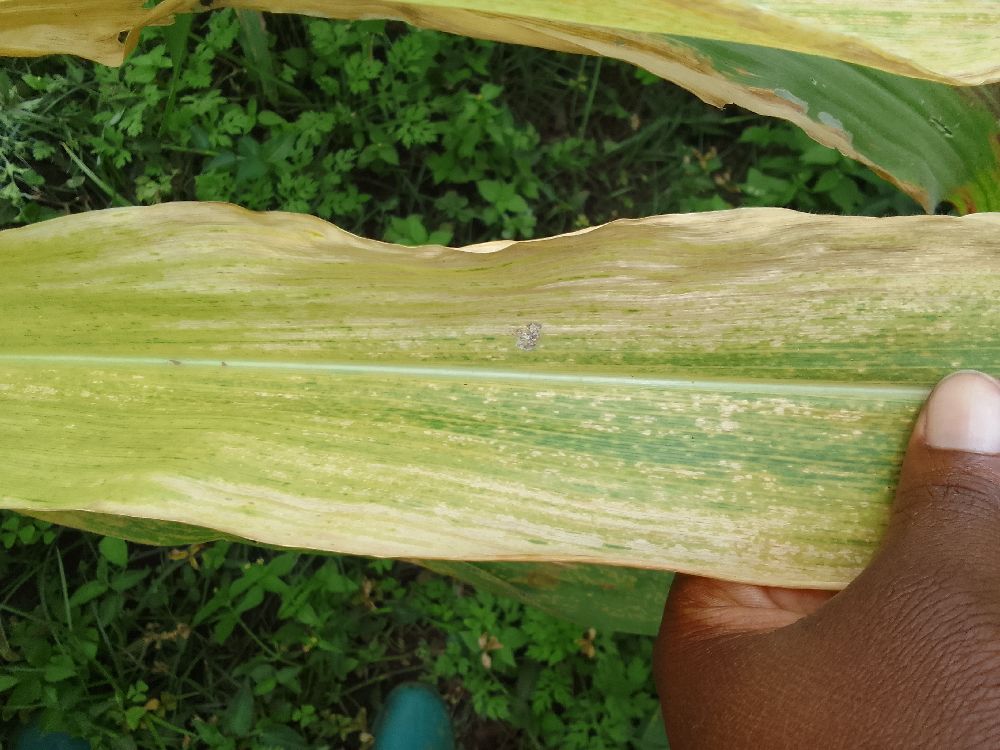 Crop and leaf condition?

maize, maize lethal necrosis
